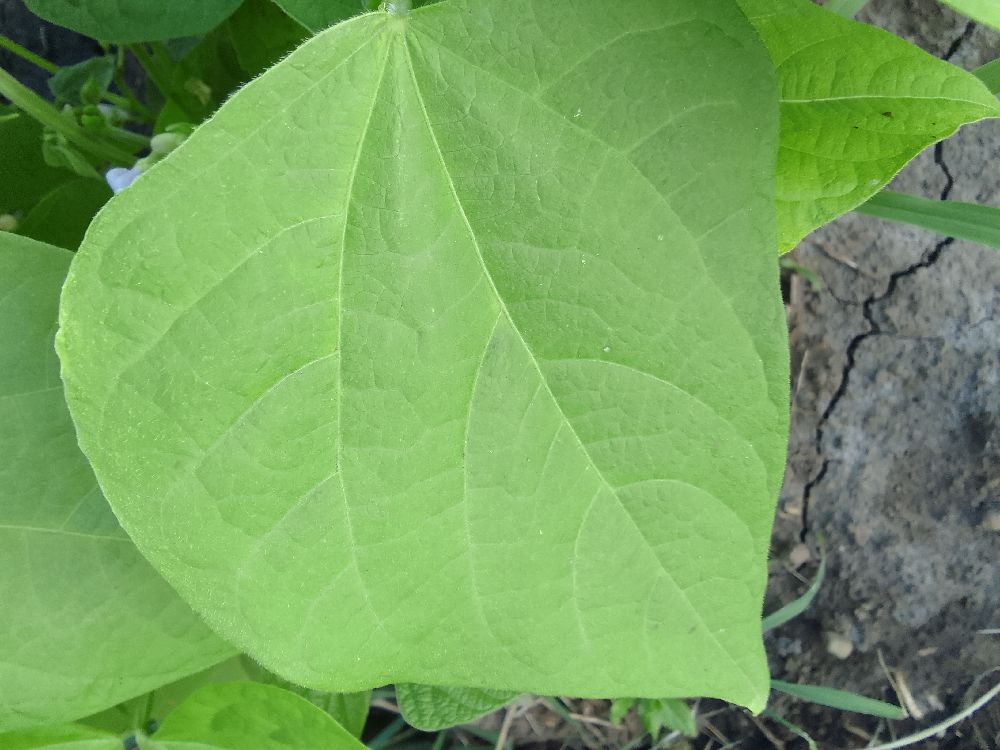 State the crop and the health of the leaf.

common bean, healthy
